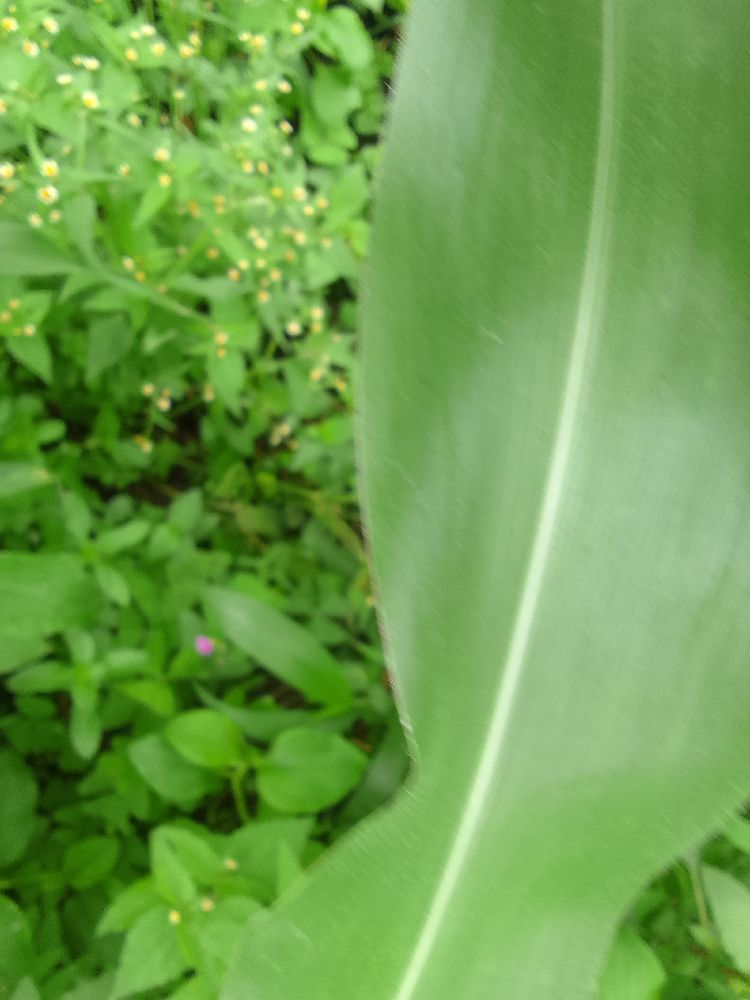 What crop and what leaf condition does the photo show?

maize, healthy
